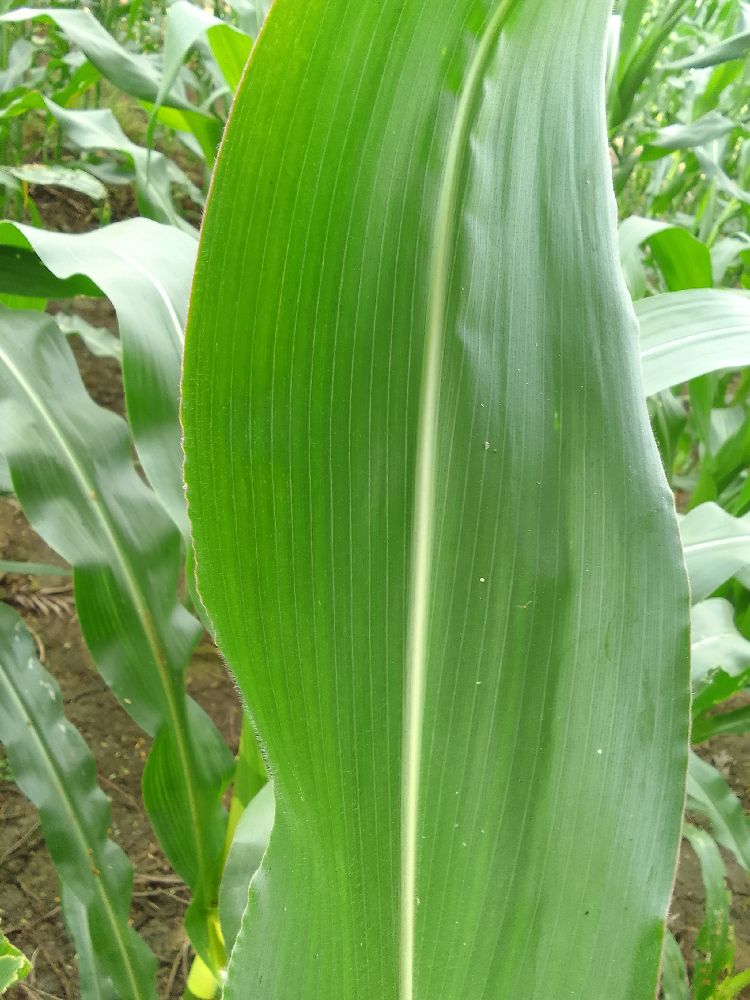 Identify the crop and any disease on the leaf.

maize, healthy
